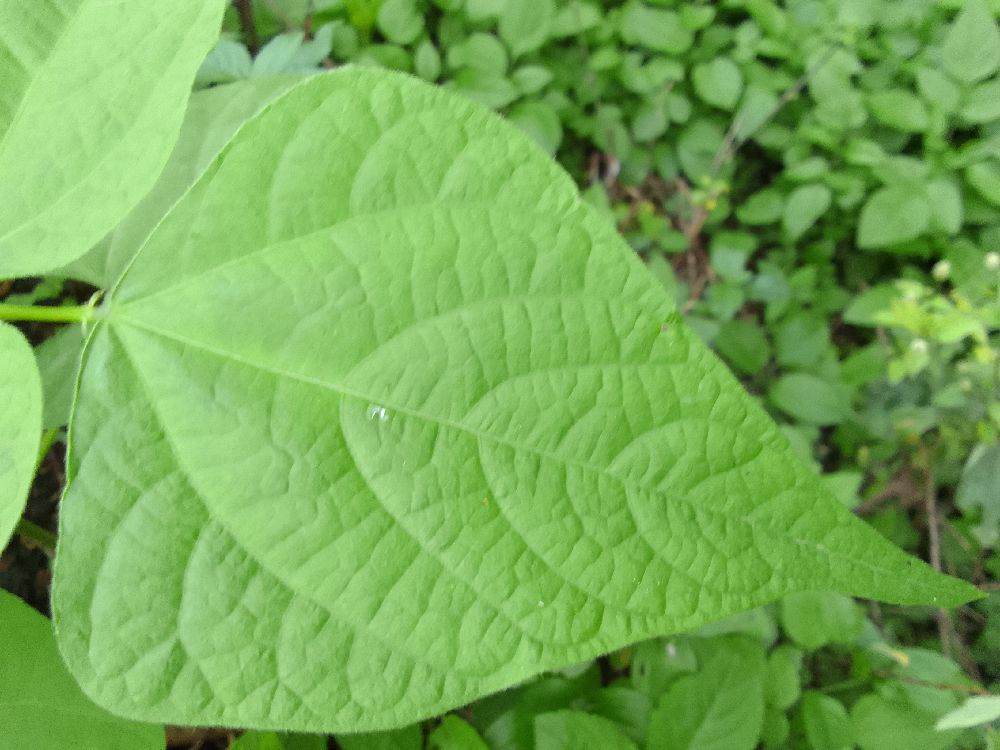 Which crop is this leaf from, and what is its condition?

common bean, healthy
